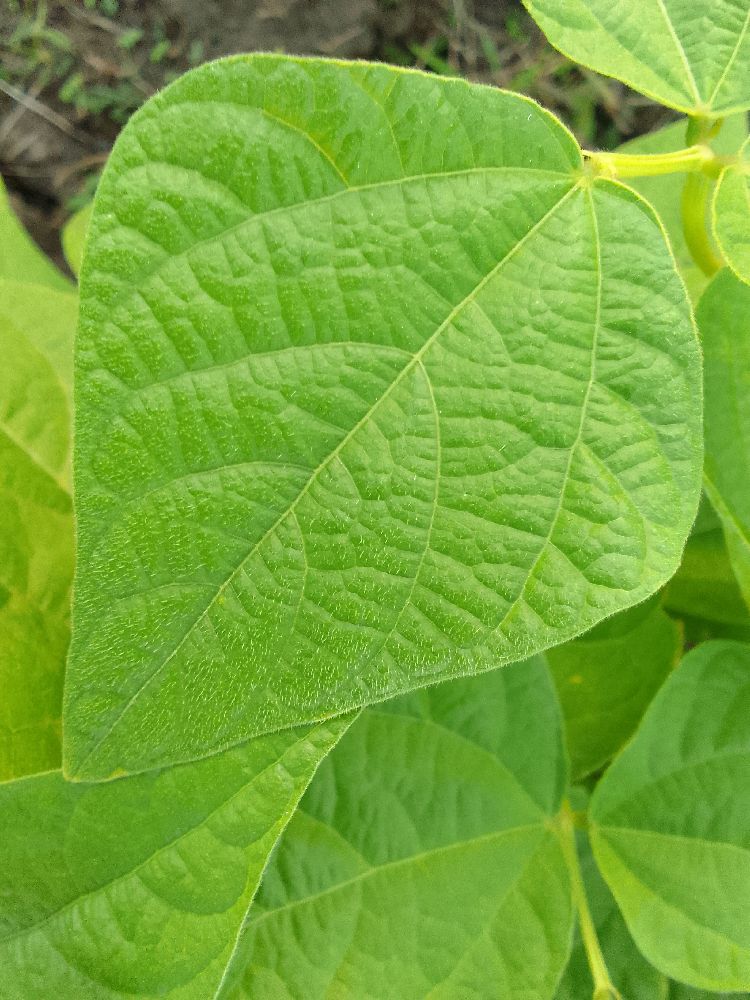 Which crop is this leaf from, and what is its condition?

common bean, healthy
